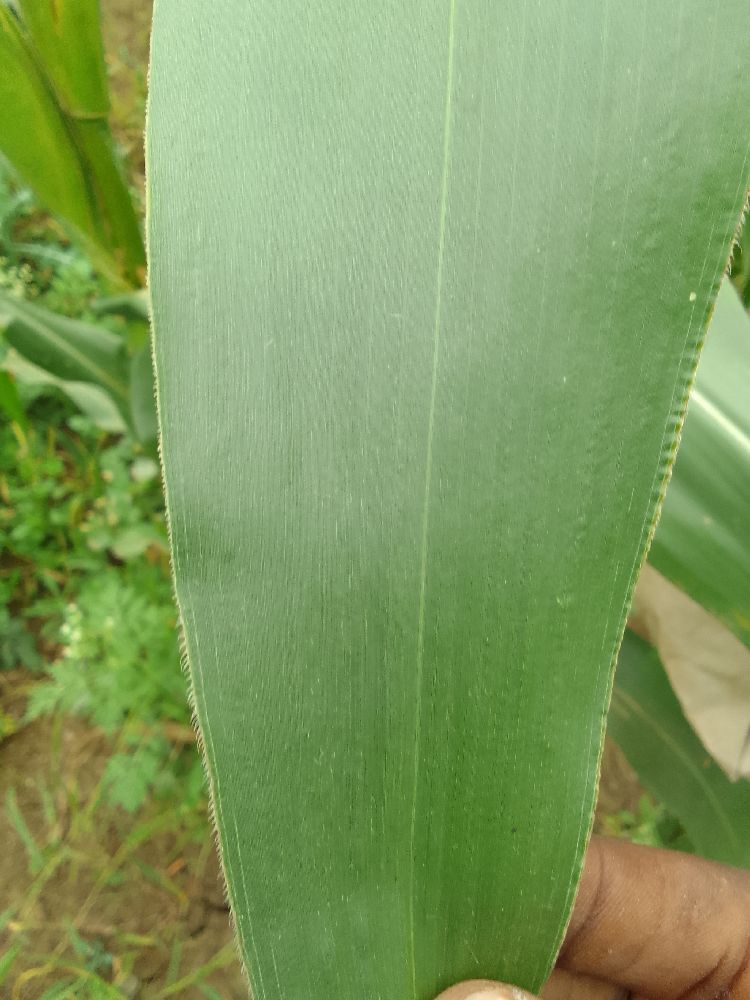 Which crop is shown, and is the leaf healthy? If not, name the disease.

maize, healthy
